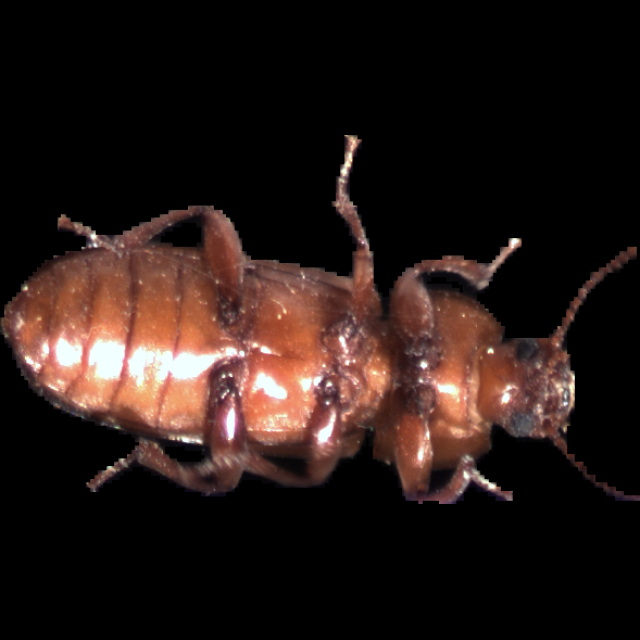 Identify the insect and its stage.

mealworm beetle
